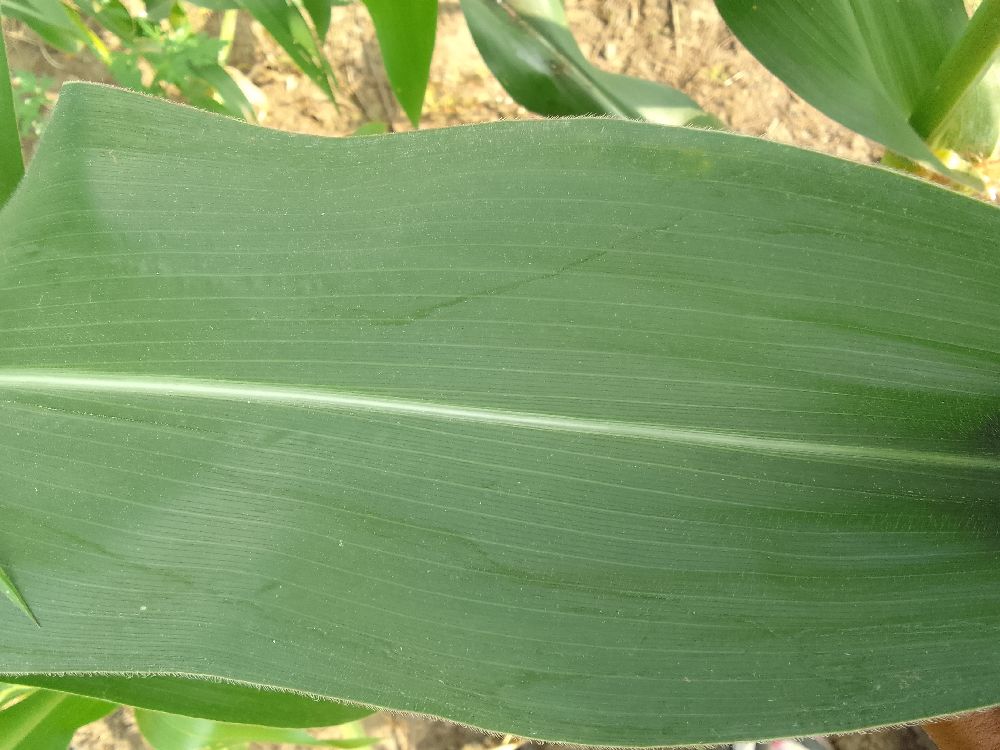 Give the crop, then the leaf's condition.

maize, healthy
